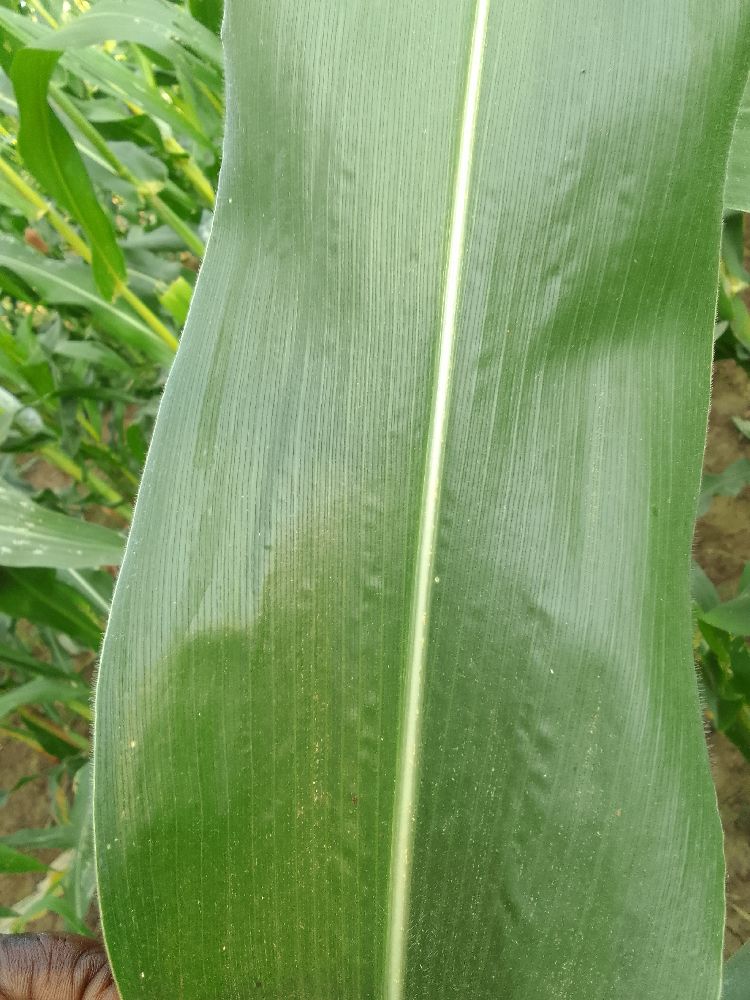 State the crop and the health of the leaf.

maize, healthy
